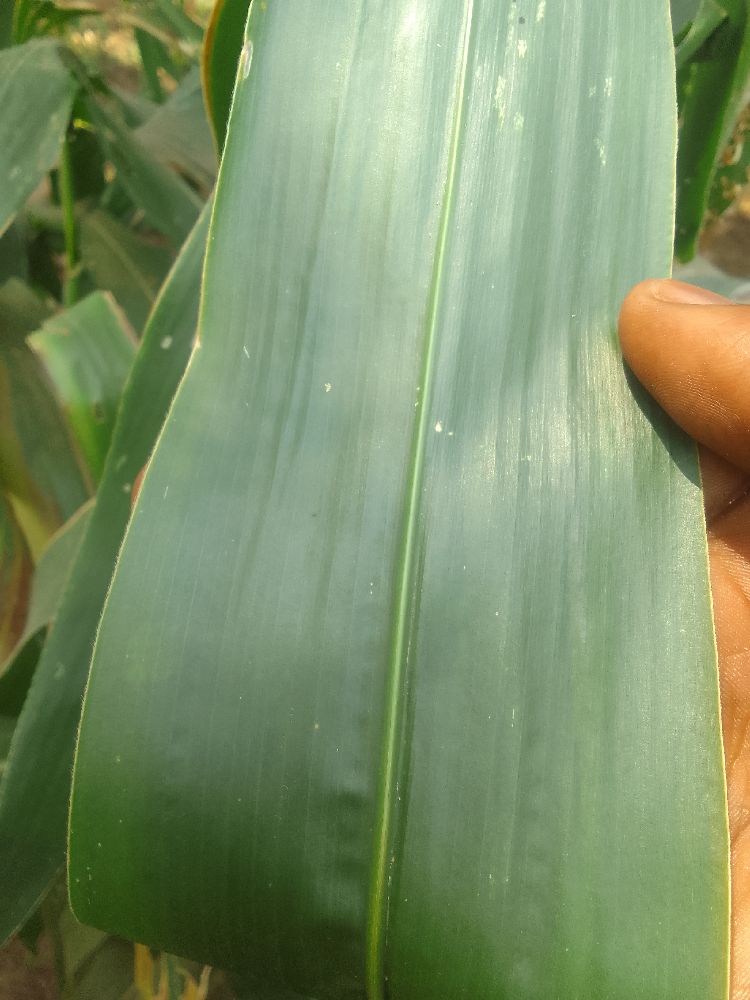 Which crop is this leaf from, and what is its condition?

maize, healthy
